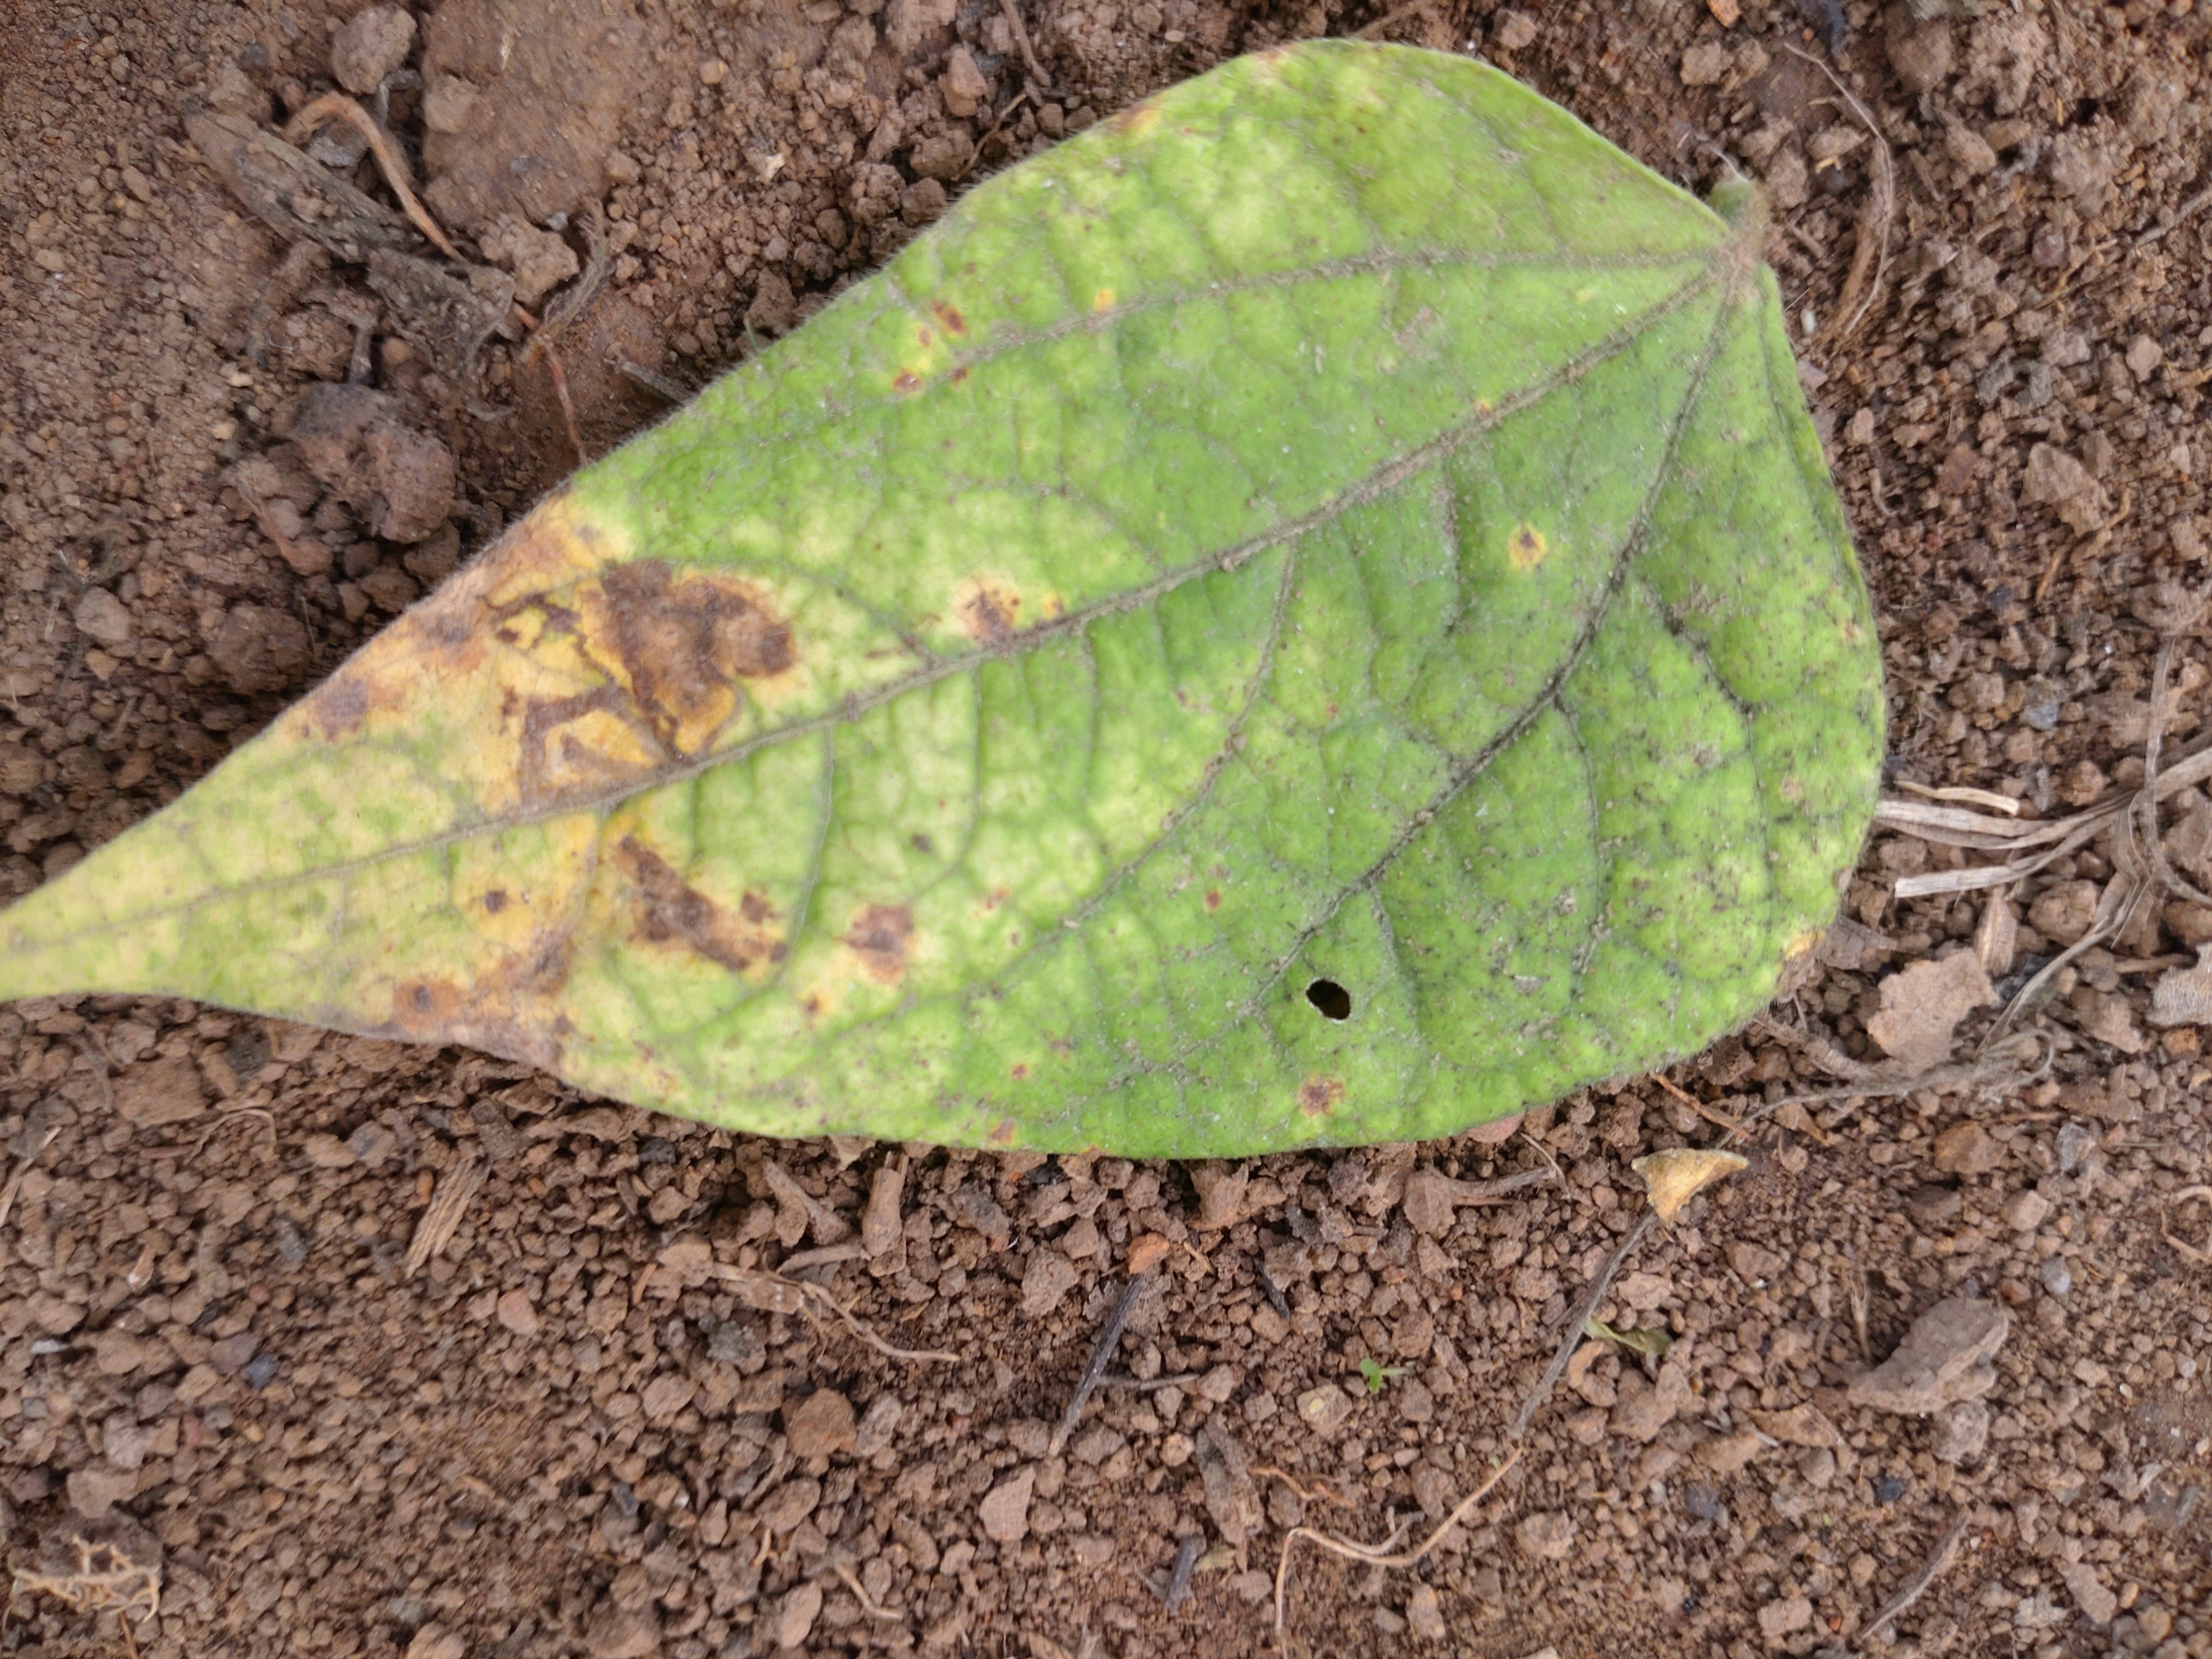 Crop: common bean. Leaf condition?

anthracnose
